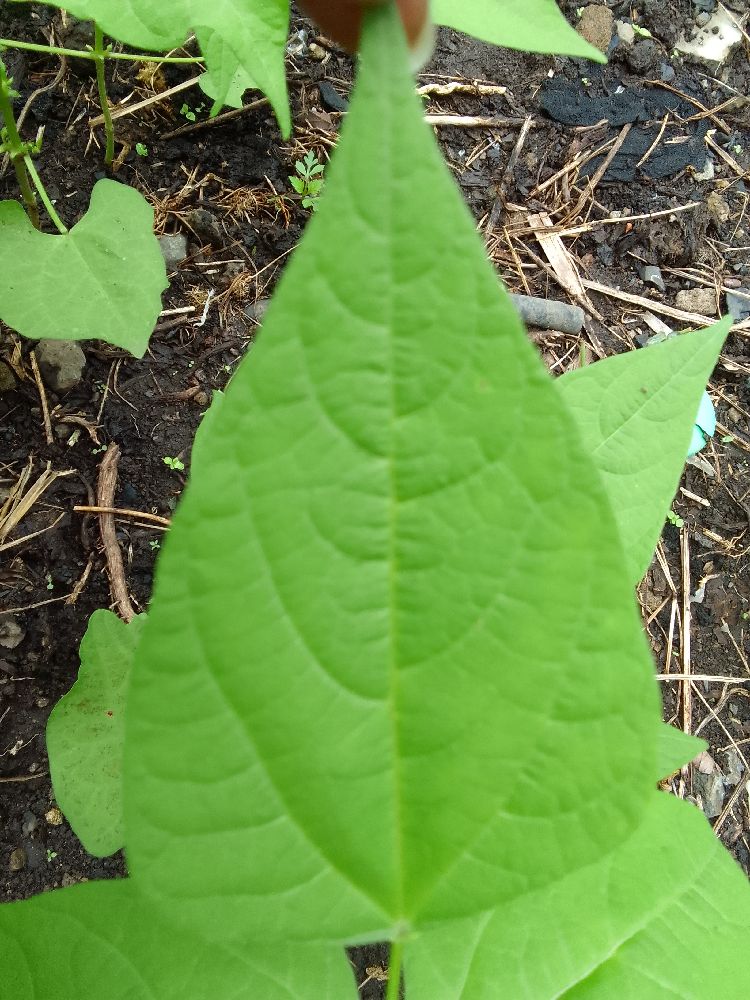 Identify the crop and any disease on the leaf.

common bean, healthy
